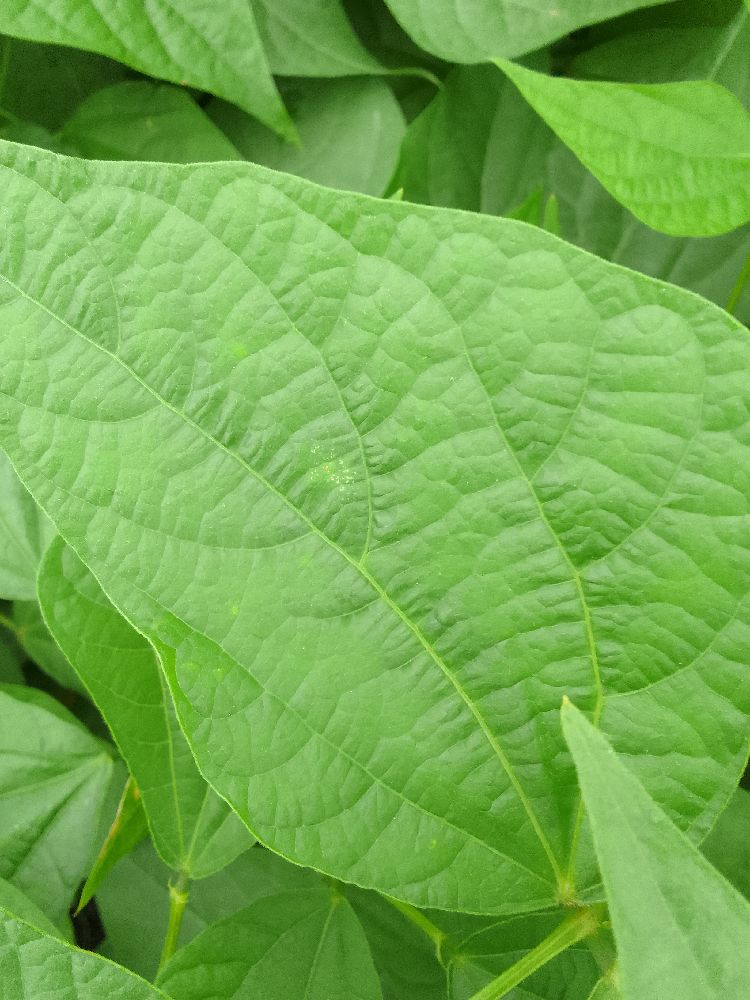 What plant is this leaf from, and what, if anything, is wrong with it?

common bean, healthy
